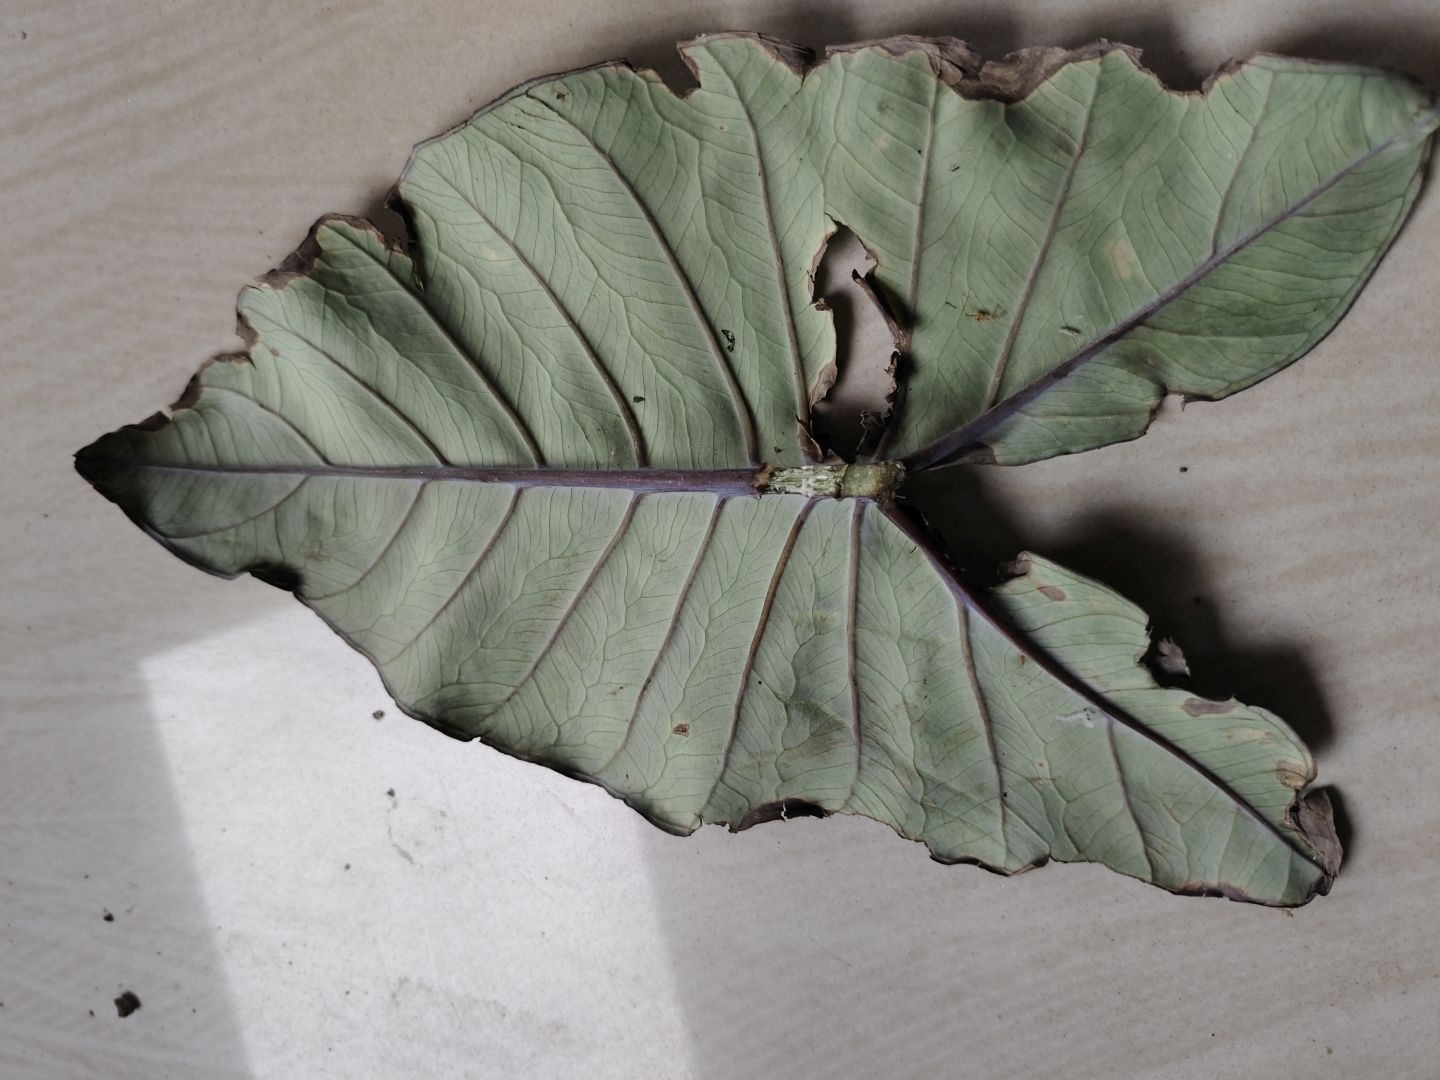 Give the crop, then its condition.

taro, leaf blight
